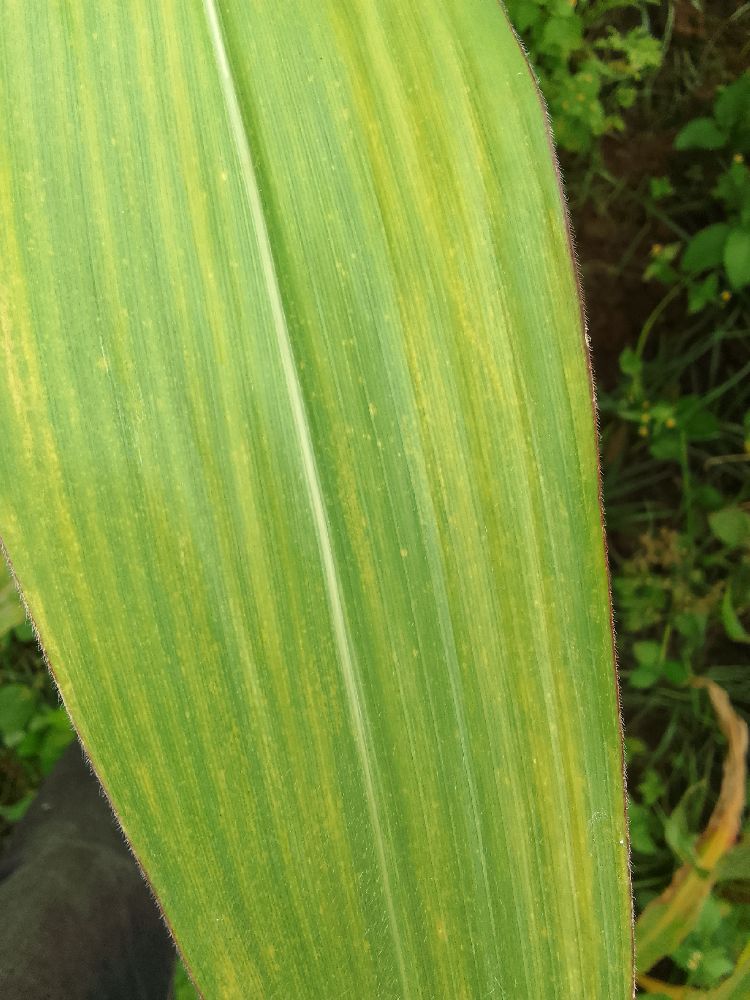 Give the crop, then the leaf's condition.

maize, maize lethal necrosis
